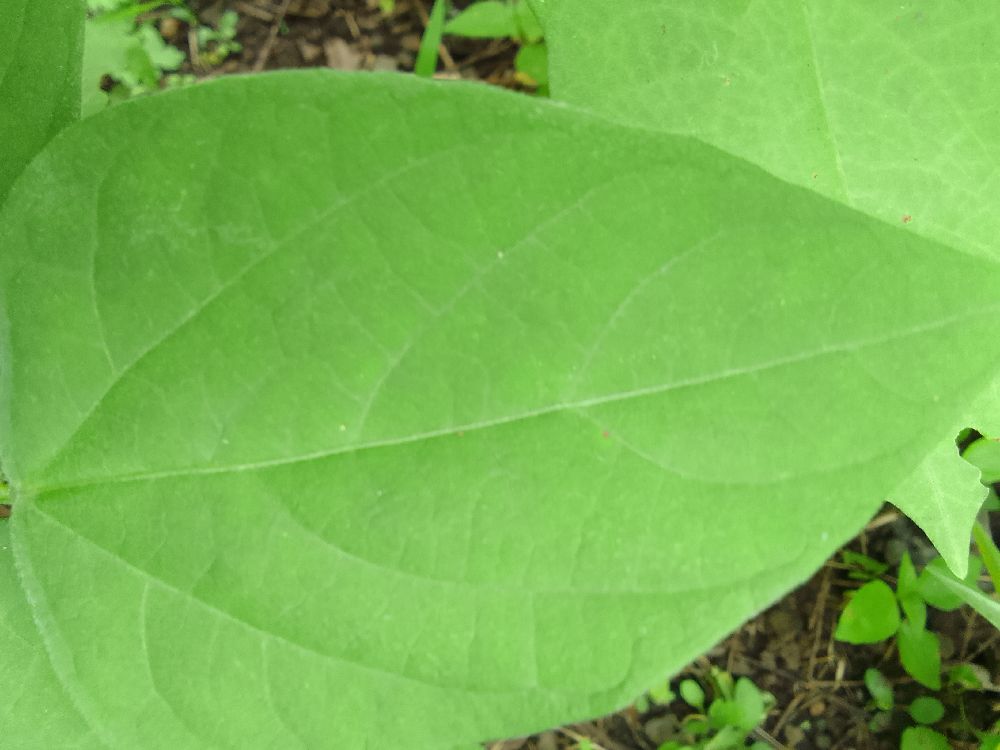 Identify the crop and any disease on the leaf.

common bean, healthy
